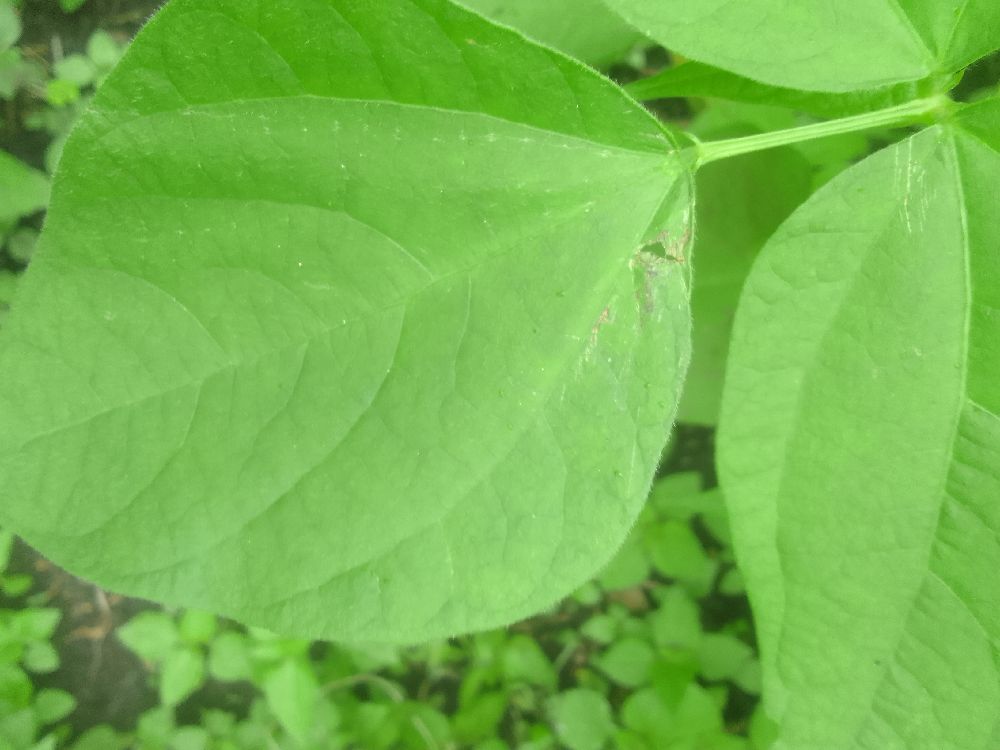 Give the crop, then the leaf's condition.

common bean, healthy
